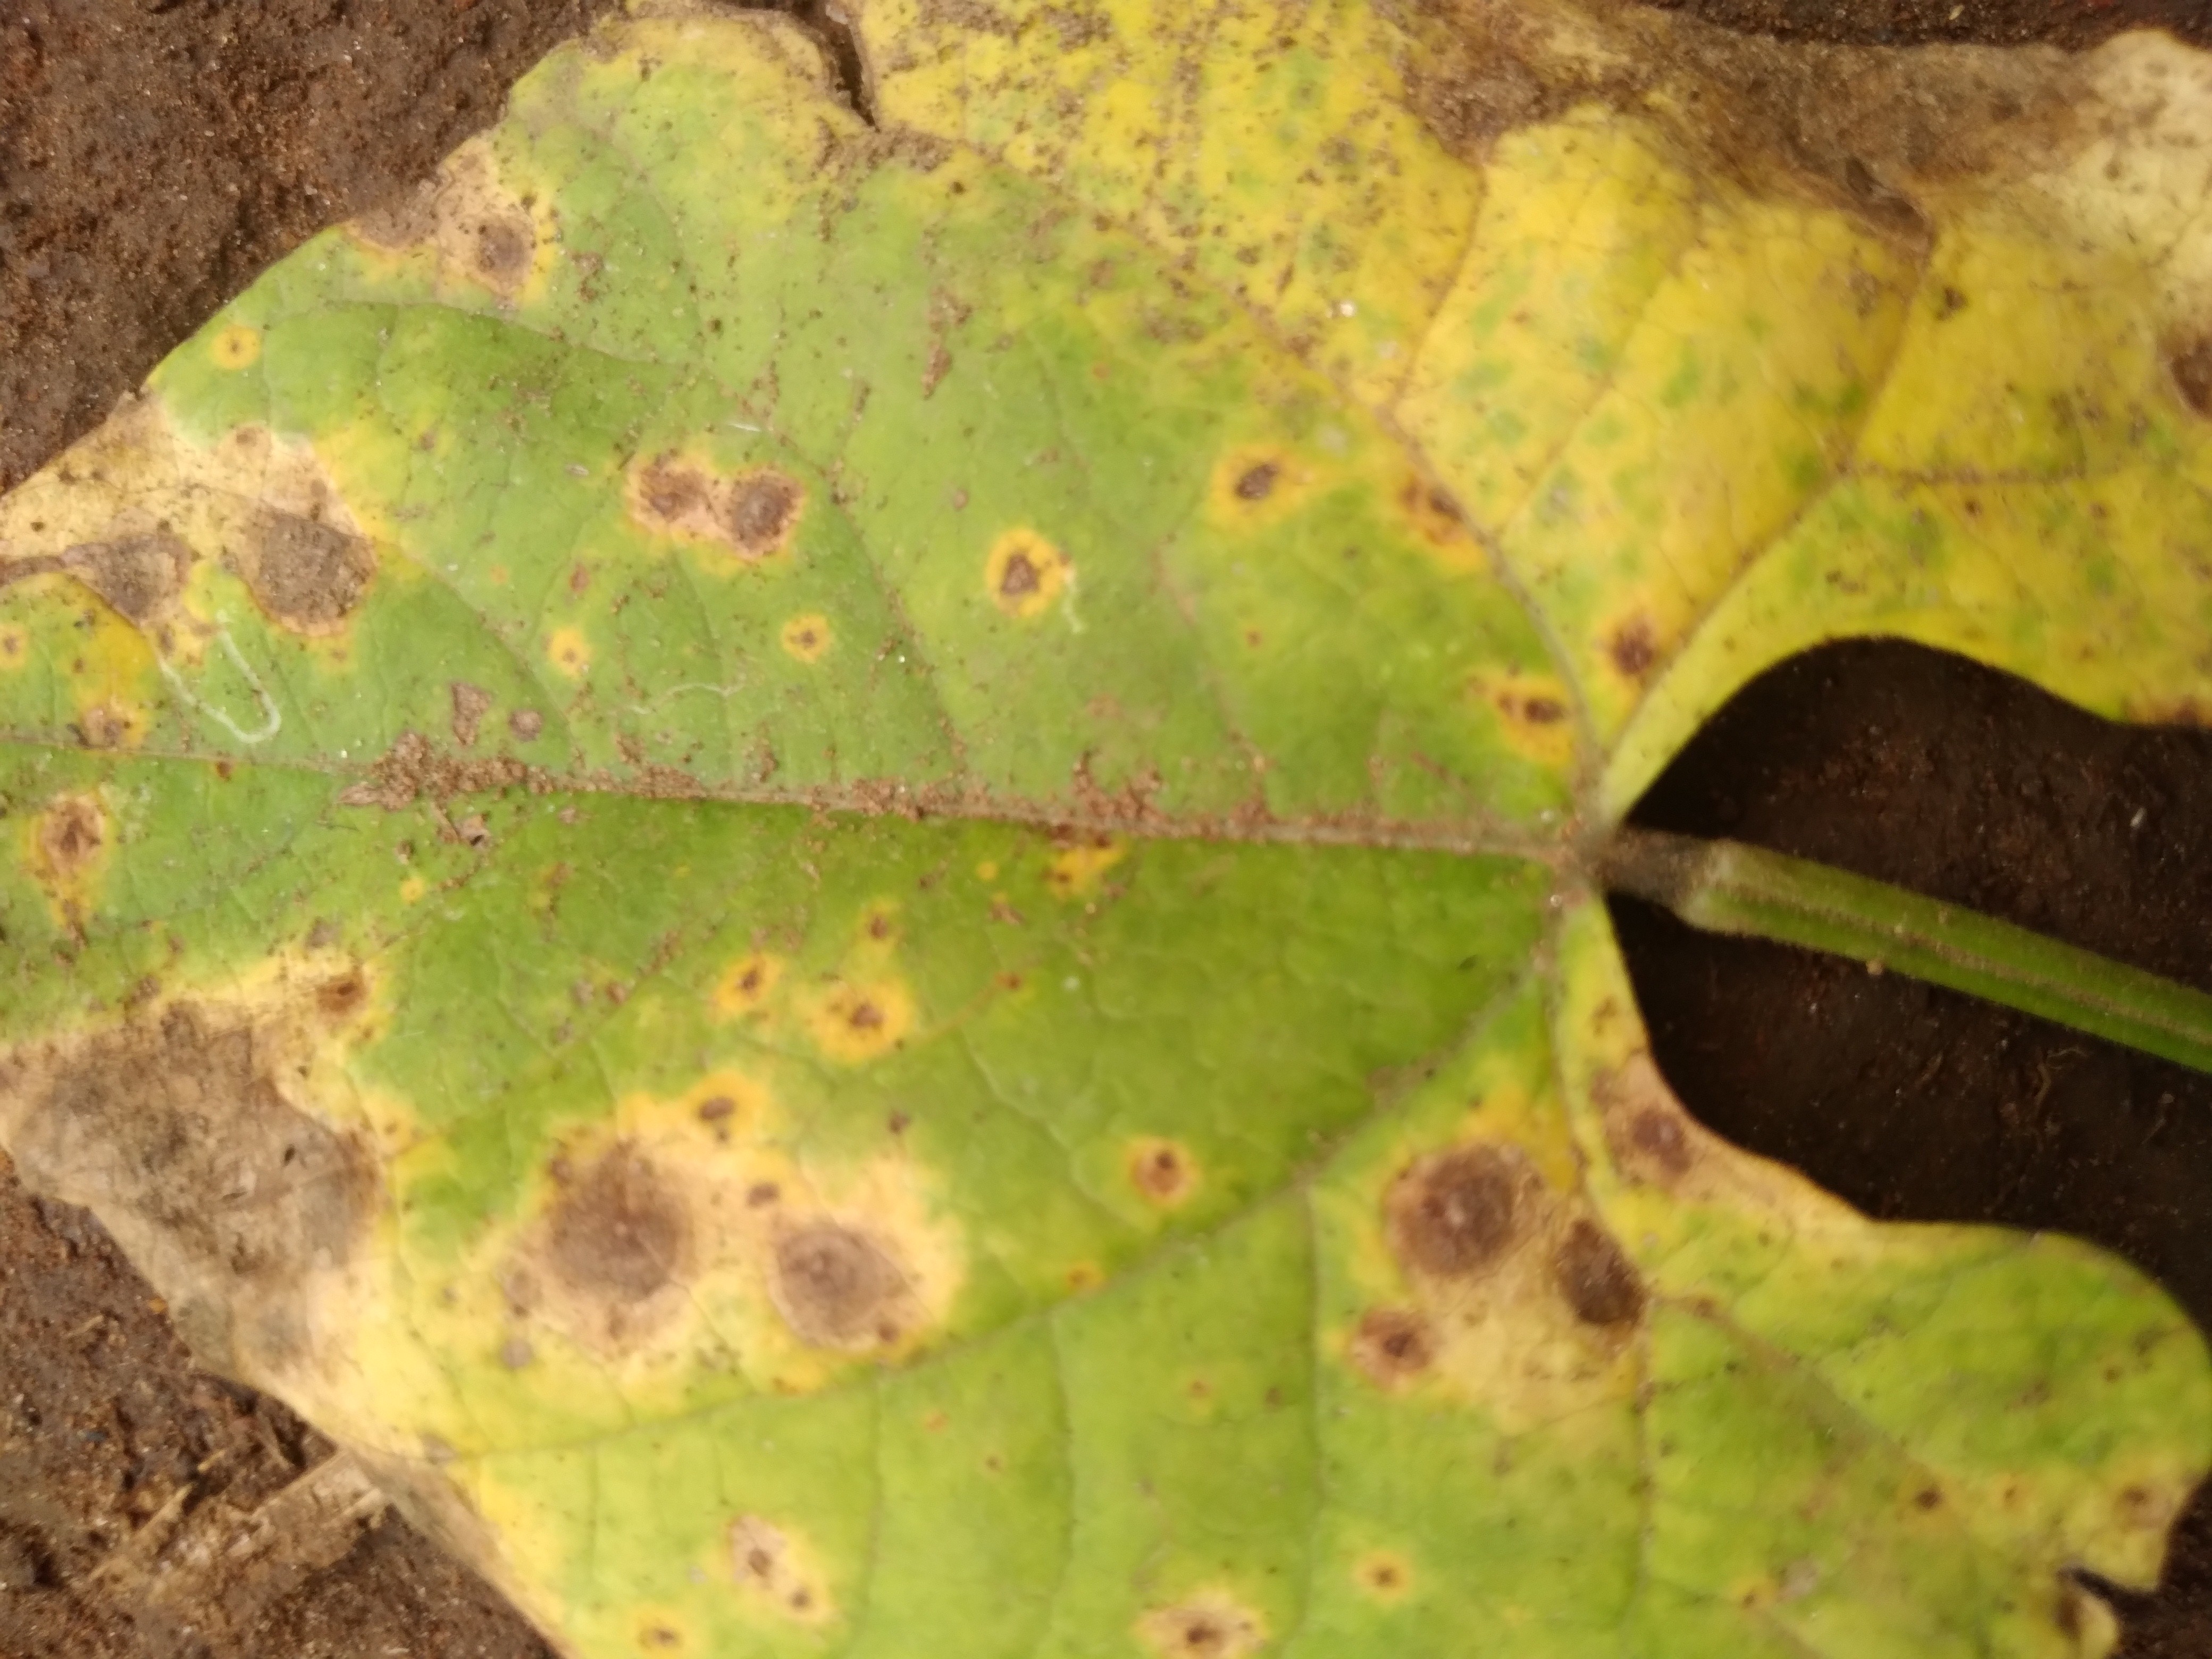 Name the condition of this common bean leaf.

rust
